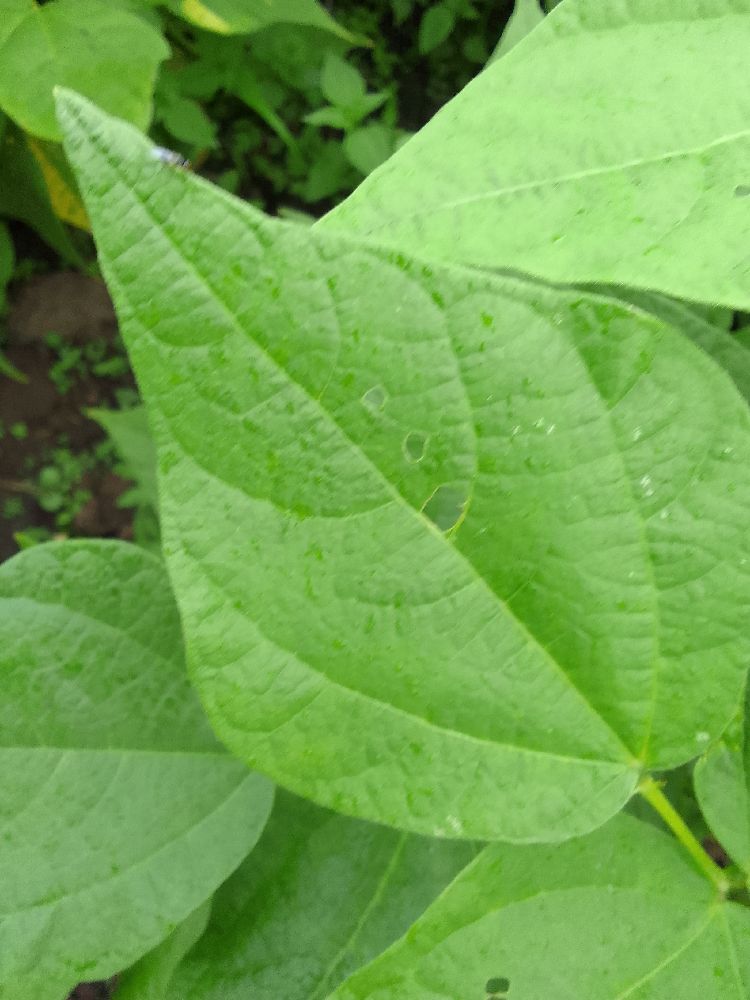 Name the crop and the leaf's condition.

common bean, healthy
